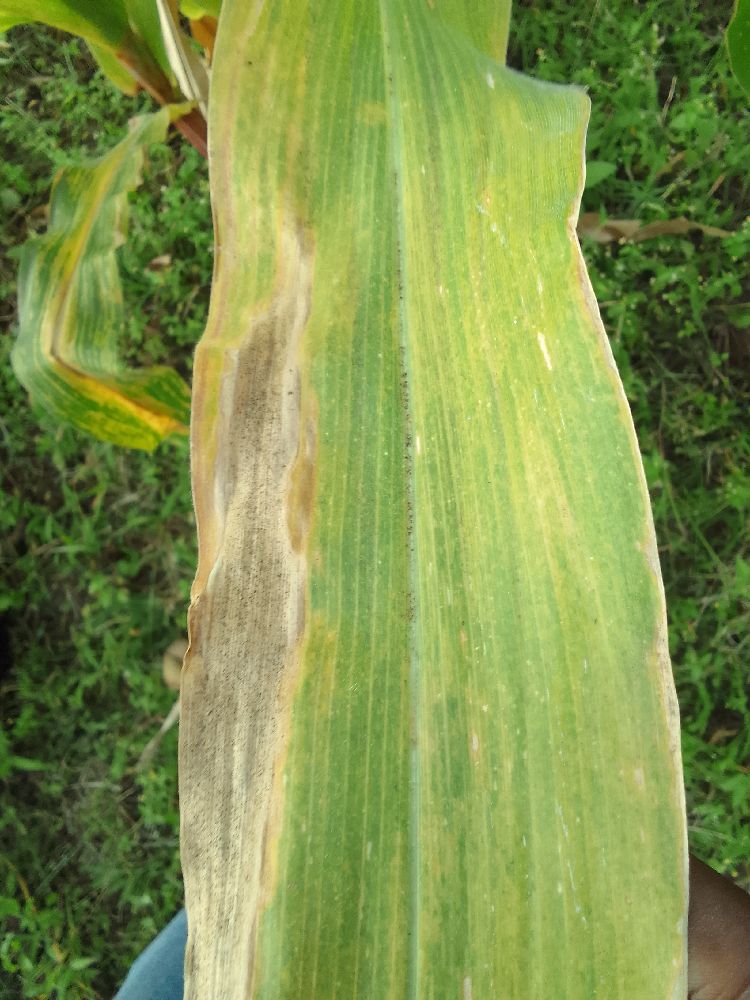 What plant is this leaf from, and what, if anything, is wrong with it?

maize, maize lethal necrosis
